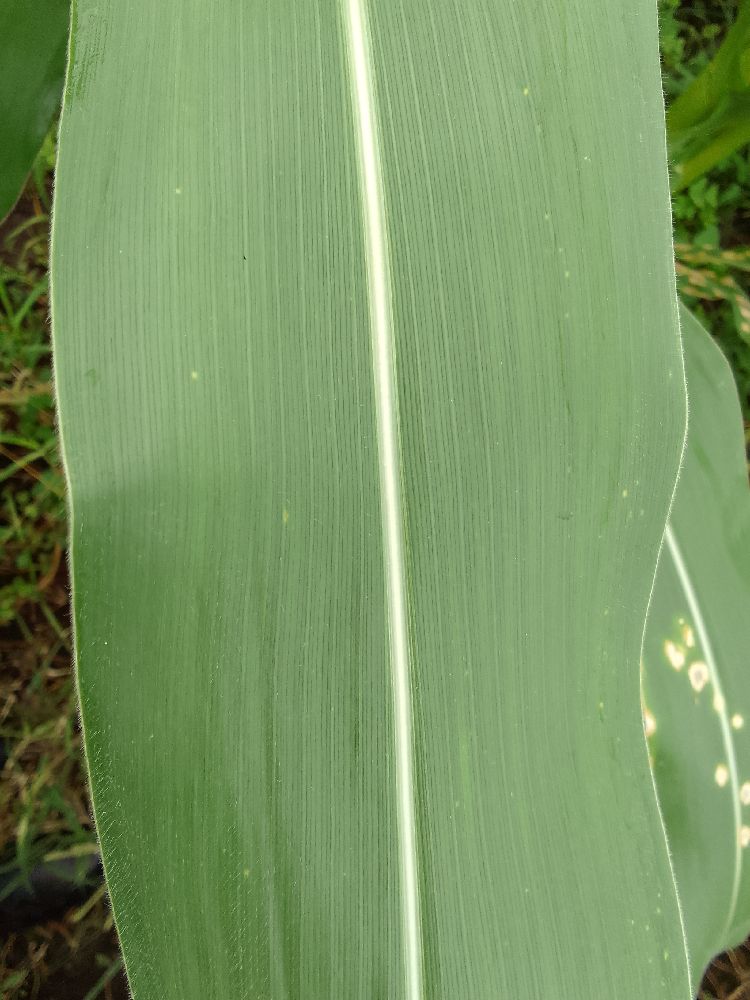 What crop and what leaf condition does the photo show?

maize, healthy
